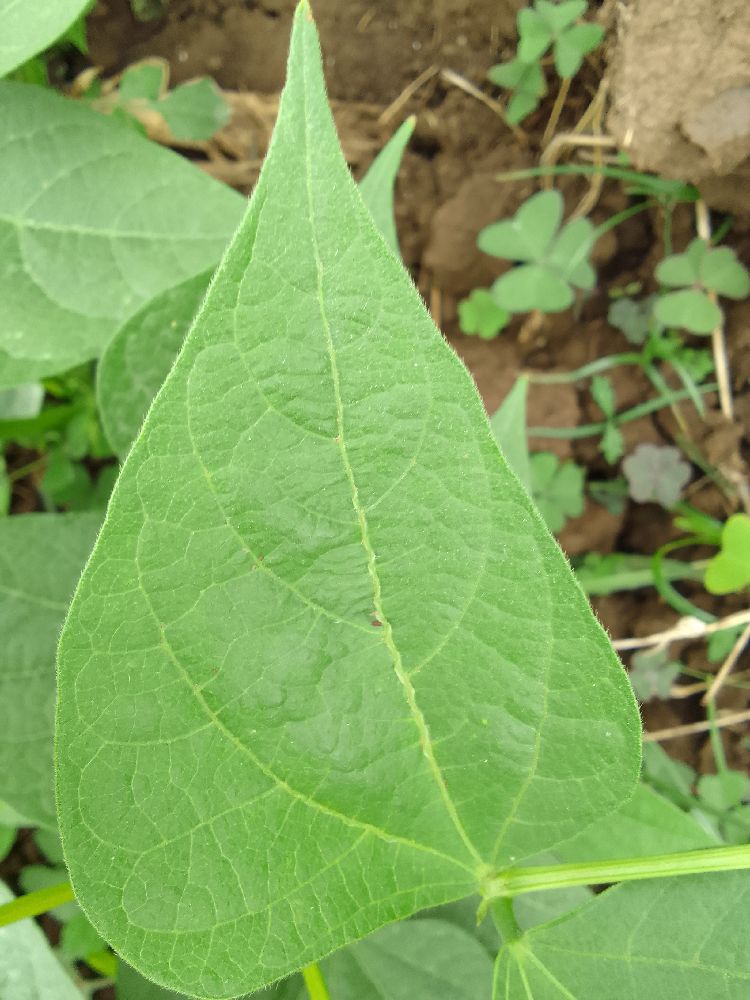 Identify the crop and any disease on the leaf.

common bean, healthy
